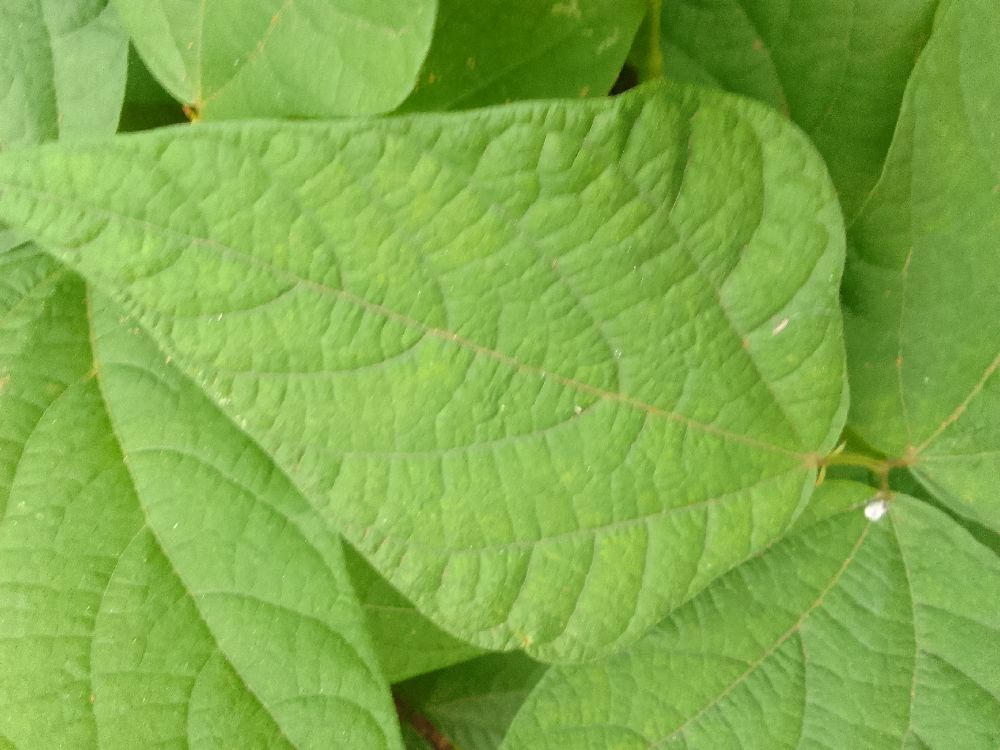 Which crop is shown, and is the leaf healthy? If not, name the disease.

common bean, healthy
